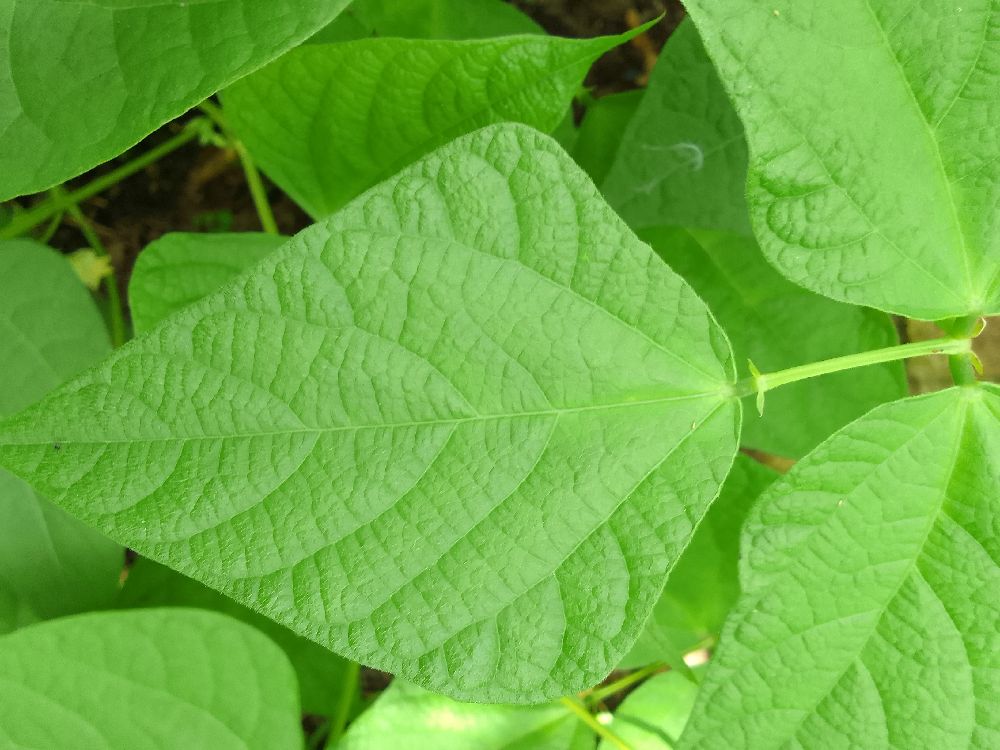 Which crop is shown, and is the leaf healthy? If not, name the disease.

common bean, healthy
